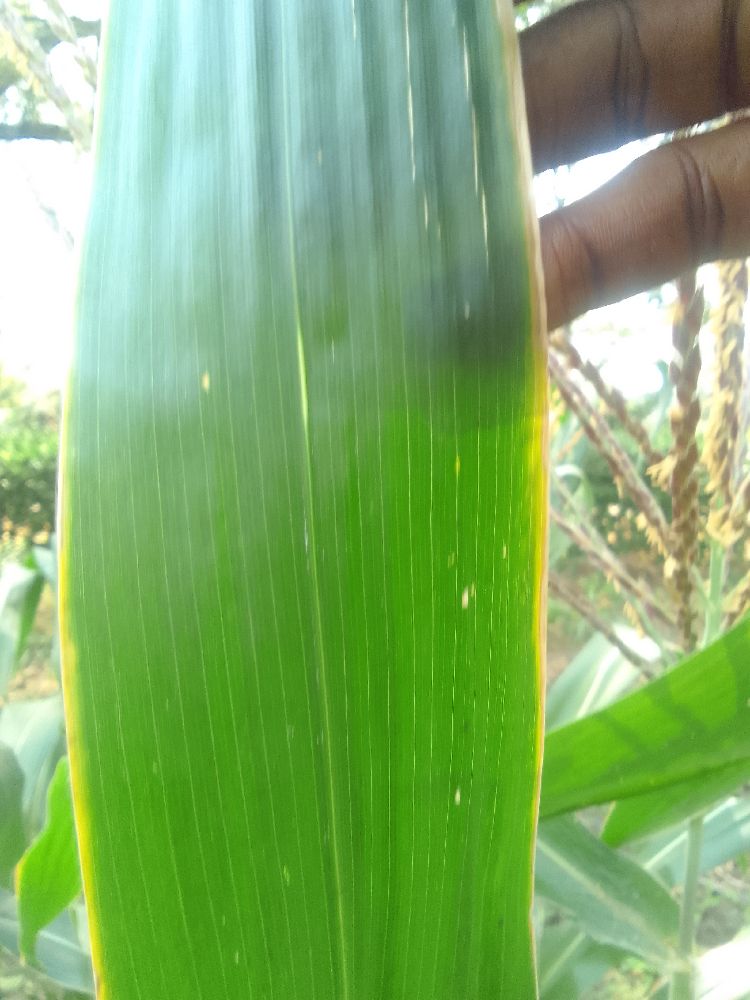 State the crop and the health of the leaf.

maize, healthy
